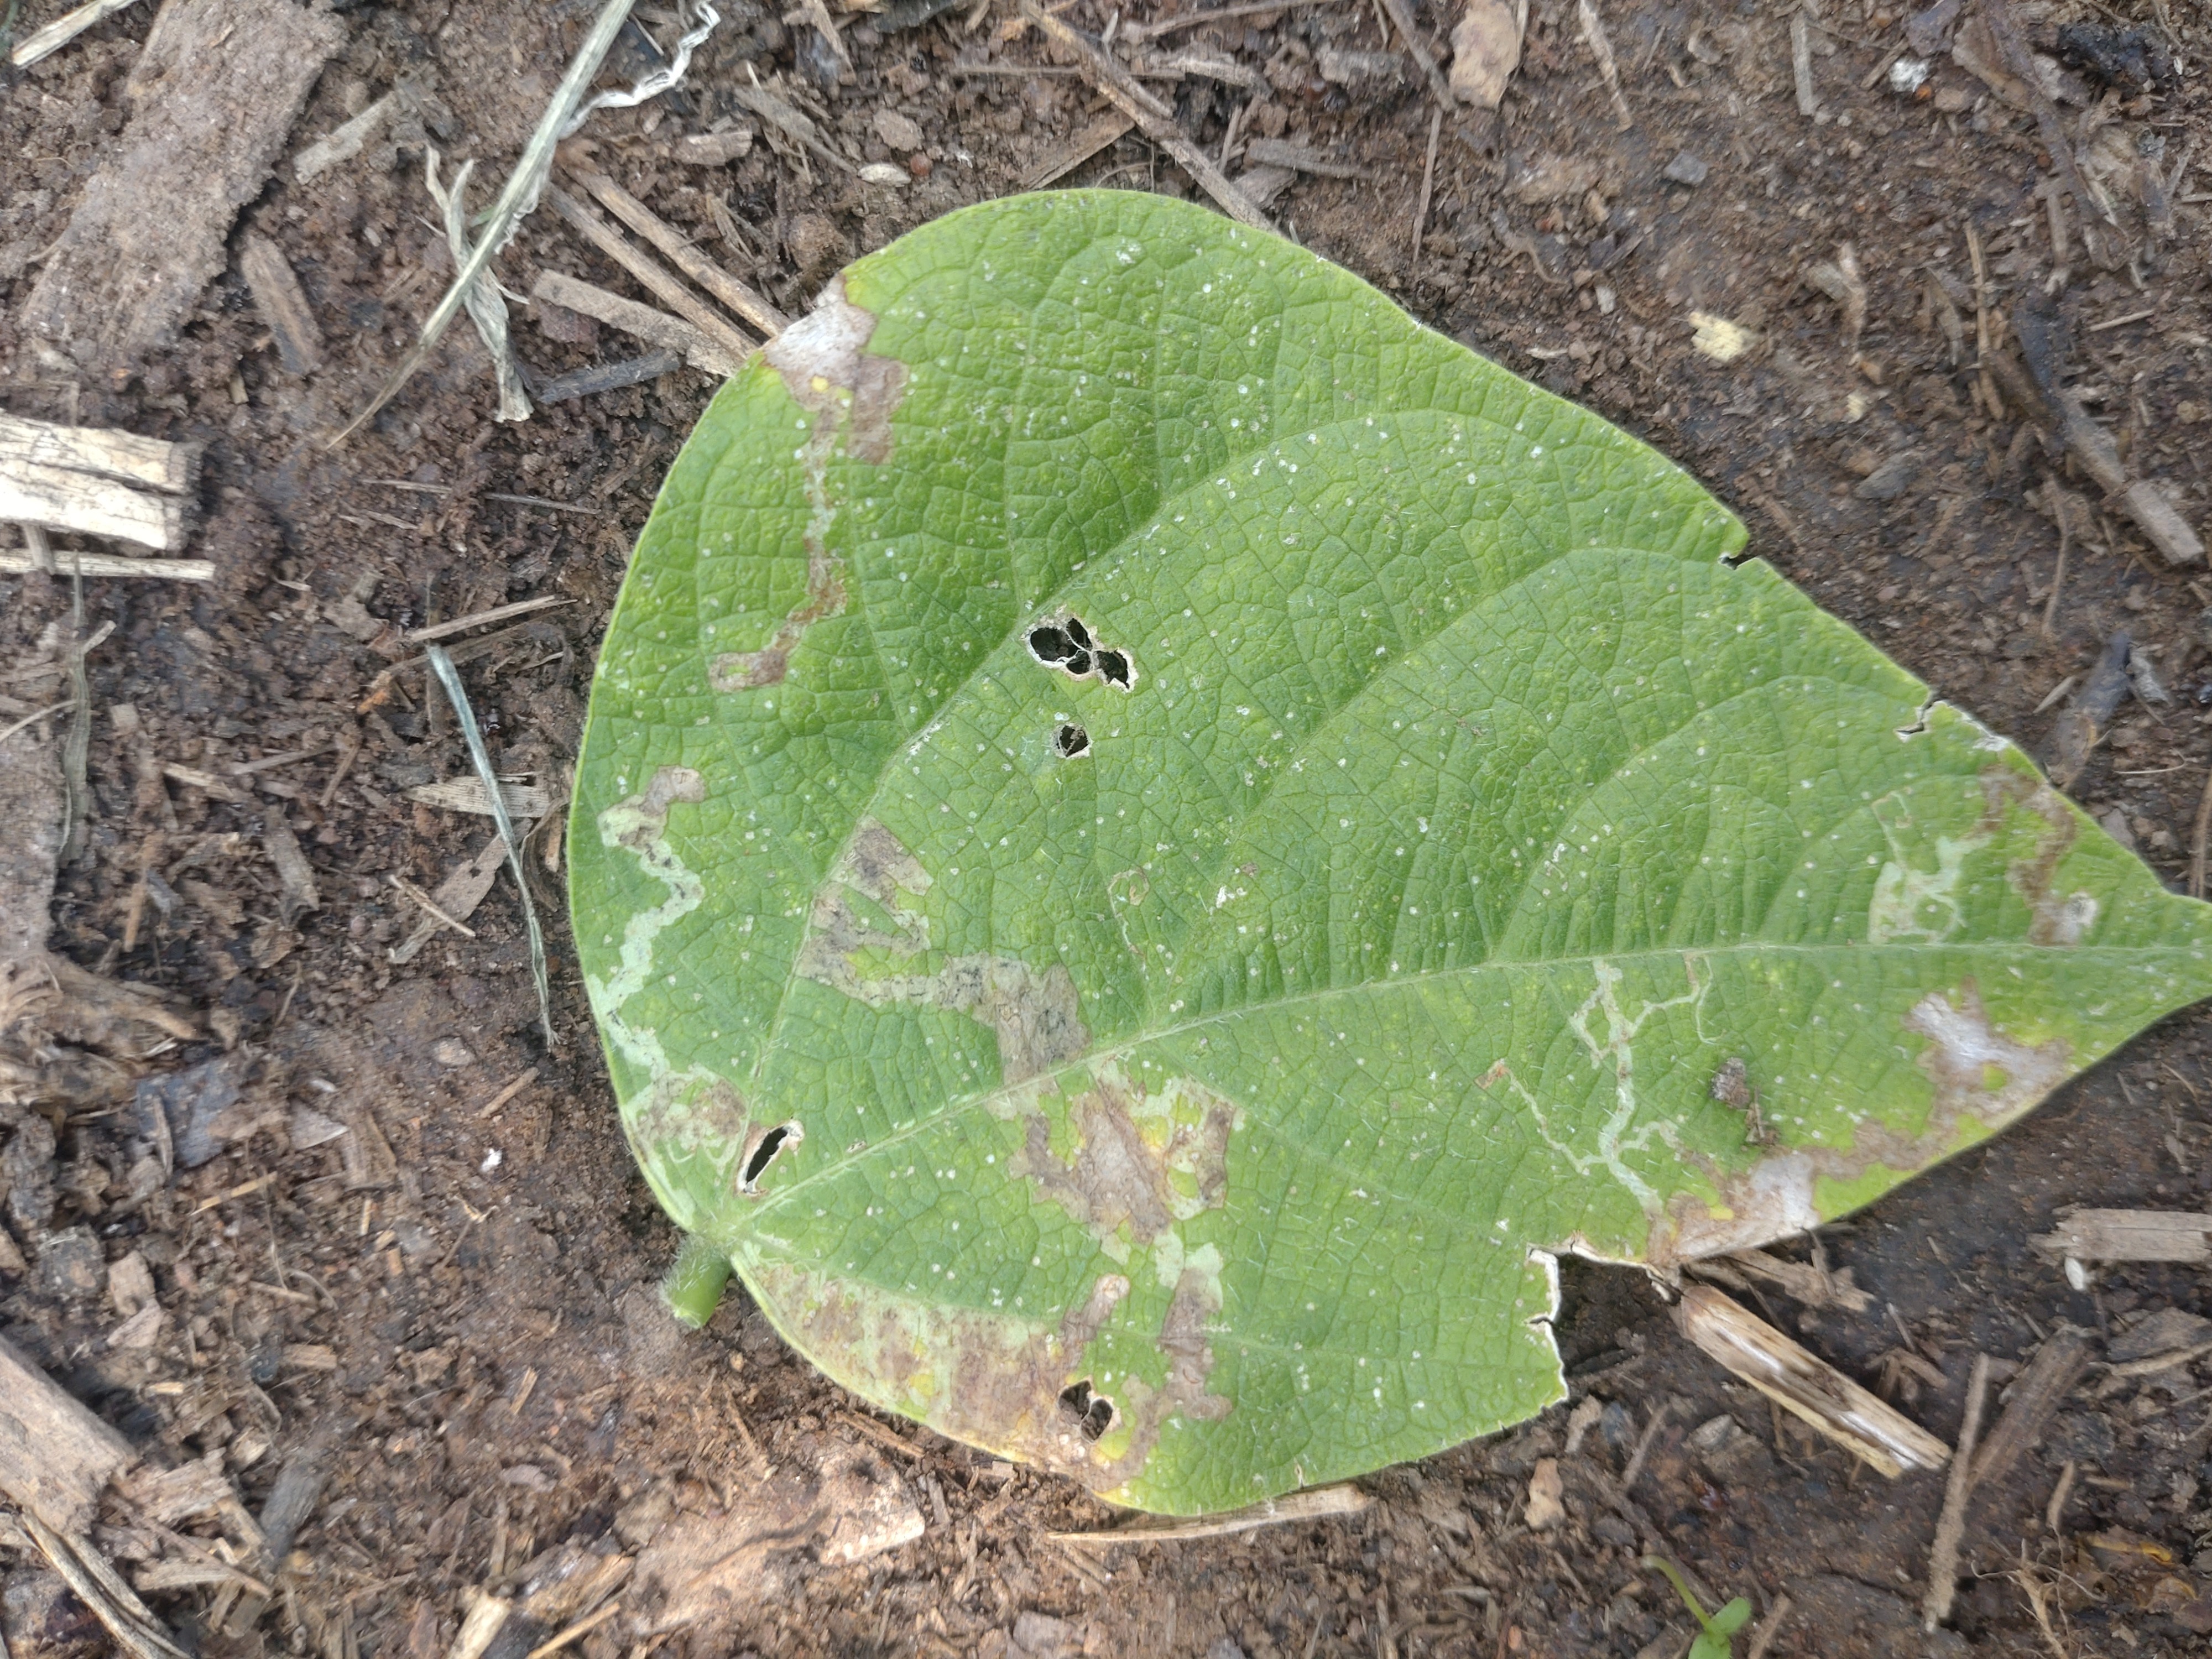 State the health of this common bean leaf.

anthracnose
